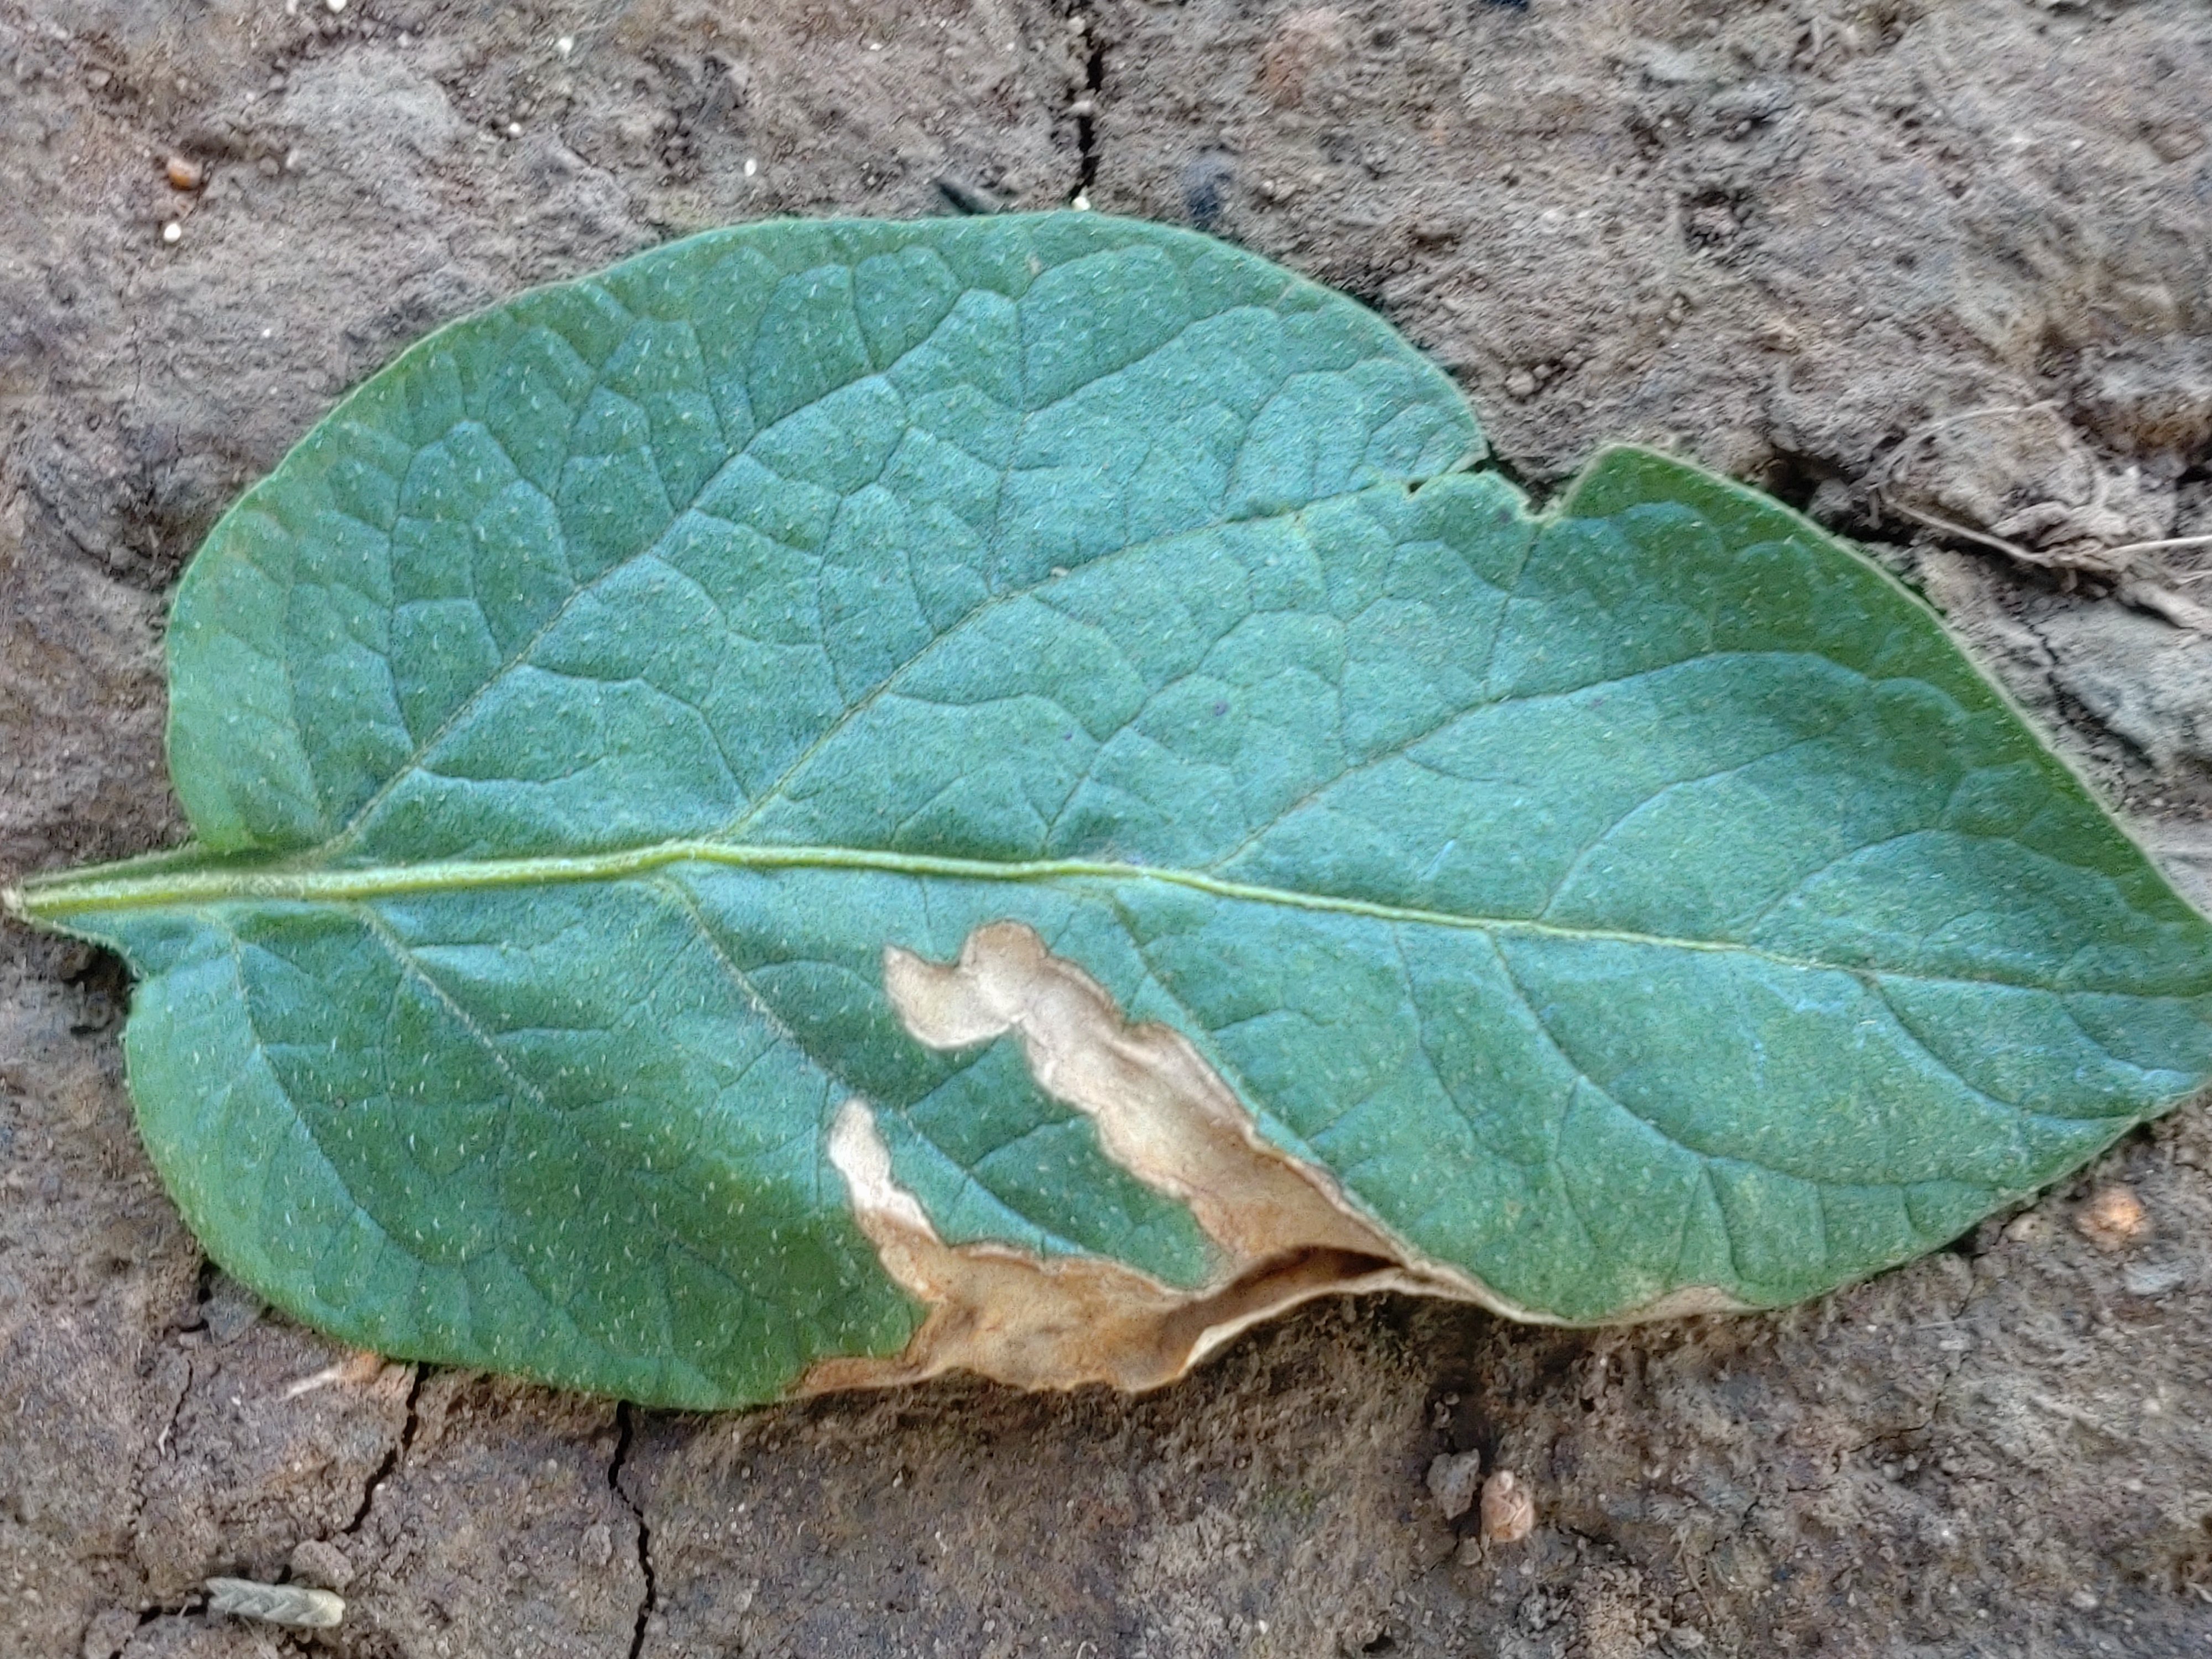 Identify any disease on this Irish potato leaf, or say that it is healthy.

early blight
